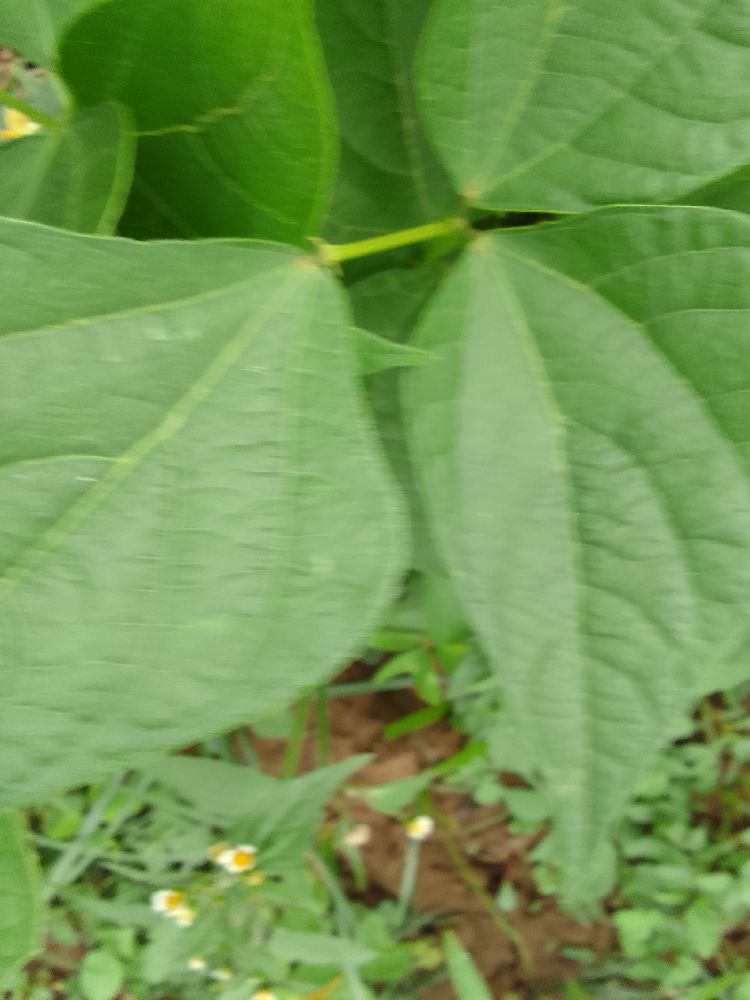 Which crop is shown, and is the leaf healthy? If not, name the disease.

common bean, healthy
